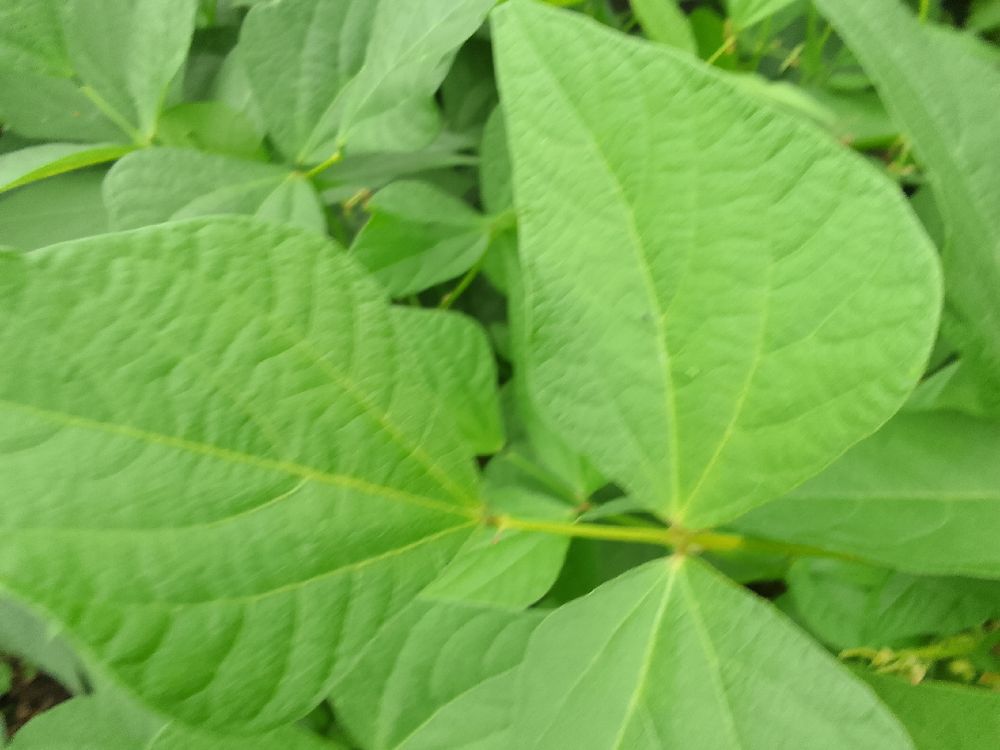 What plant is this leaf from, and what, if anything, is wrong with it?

common bean, healthy
